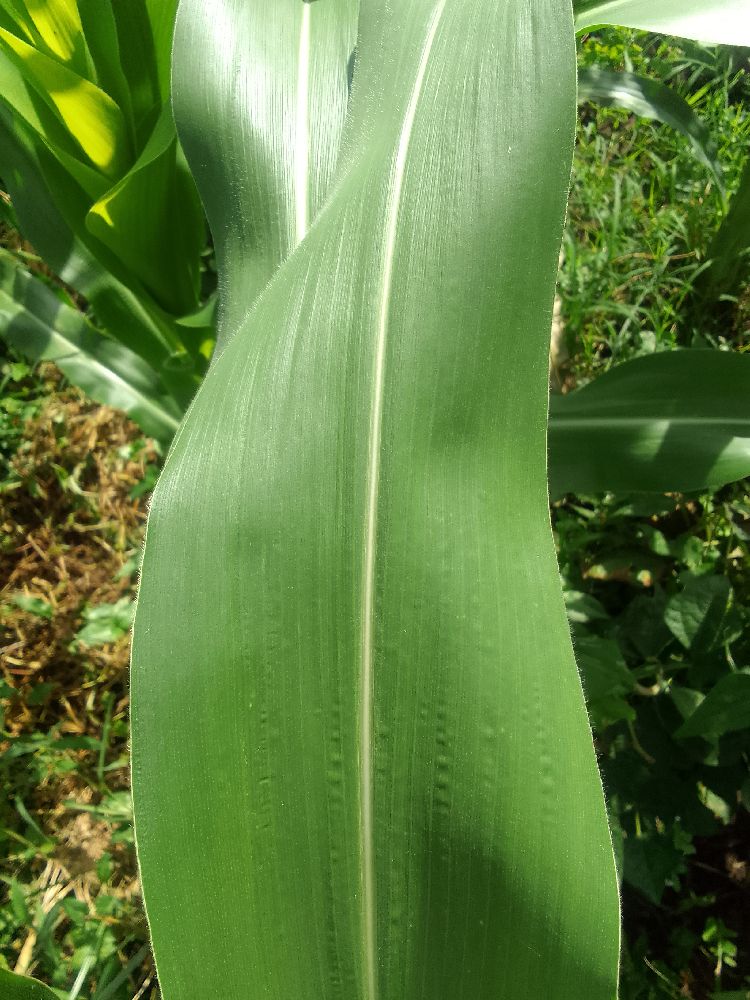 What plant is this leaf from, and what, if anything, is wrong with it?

maize, healthy
